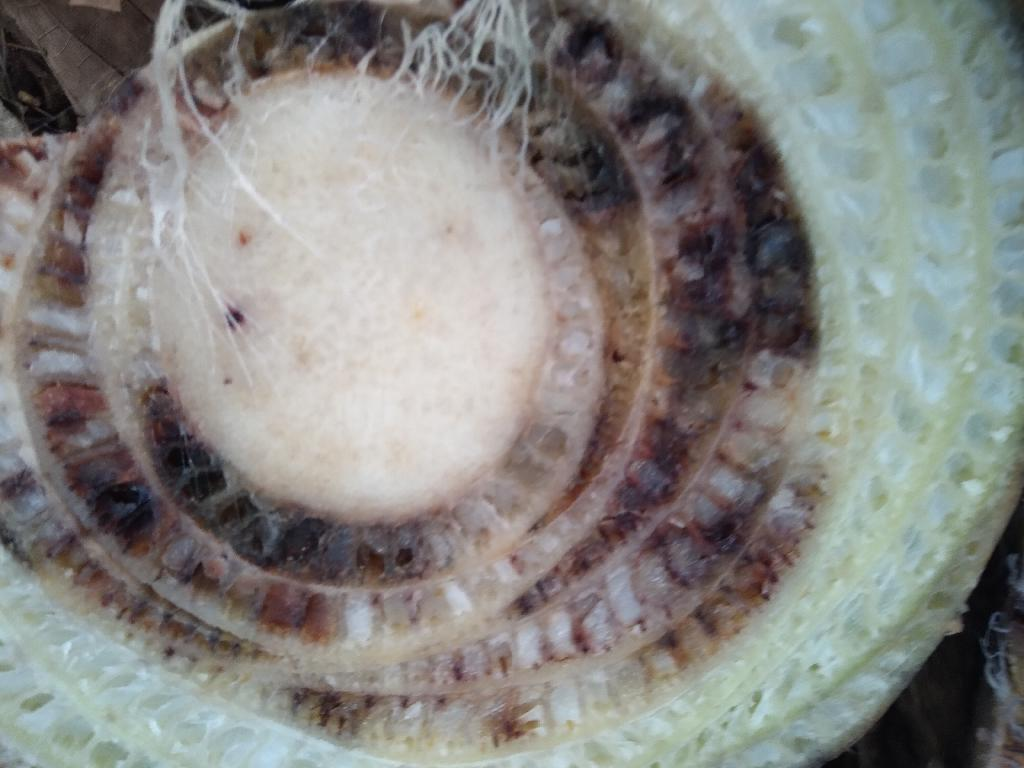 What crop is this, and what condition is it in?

banana, fusarium wilt race 1
